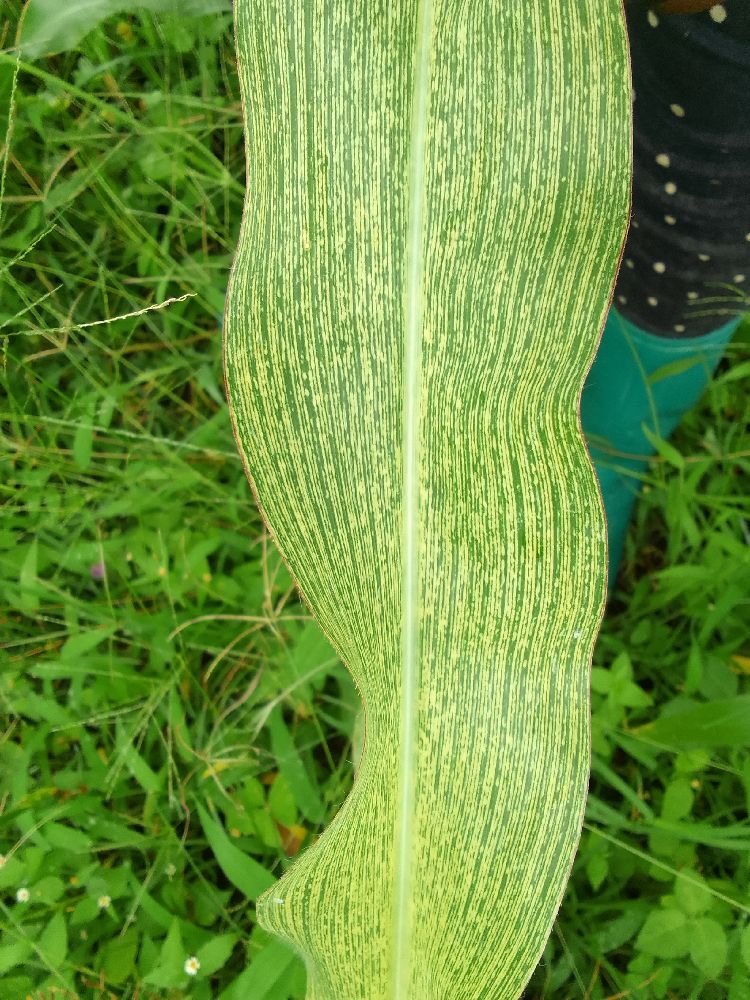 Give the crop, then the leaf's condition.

maize, maize streak virus
